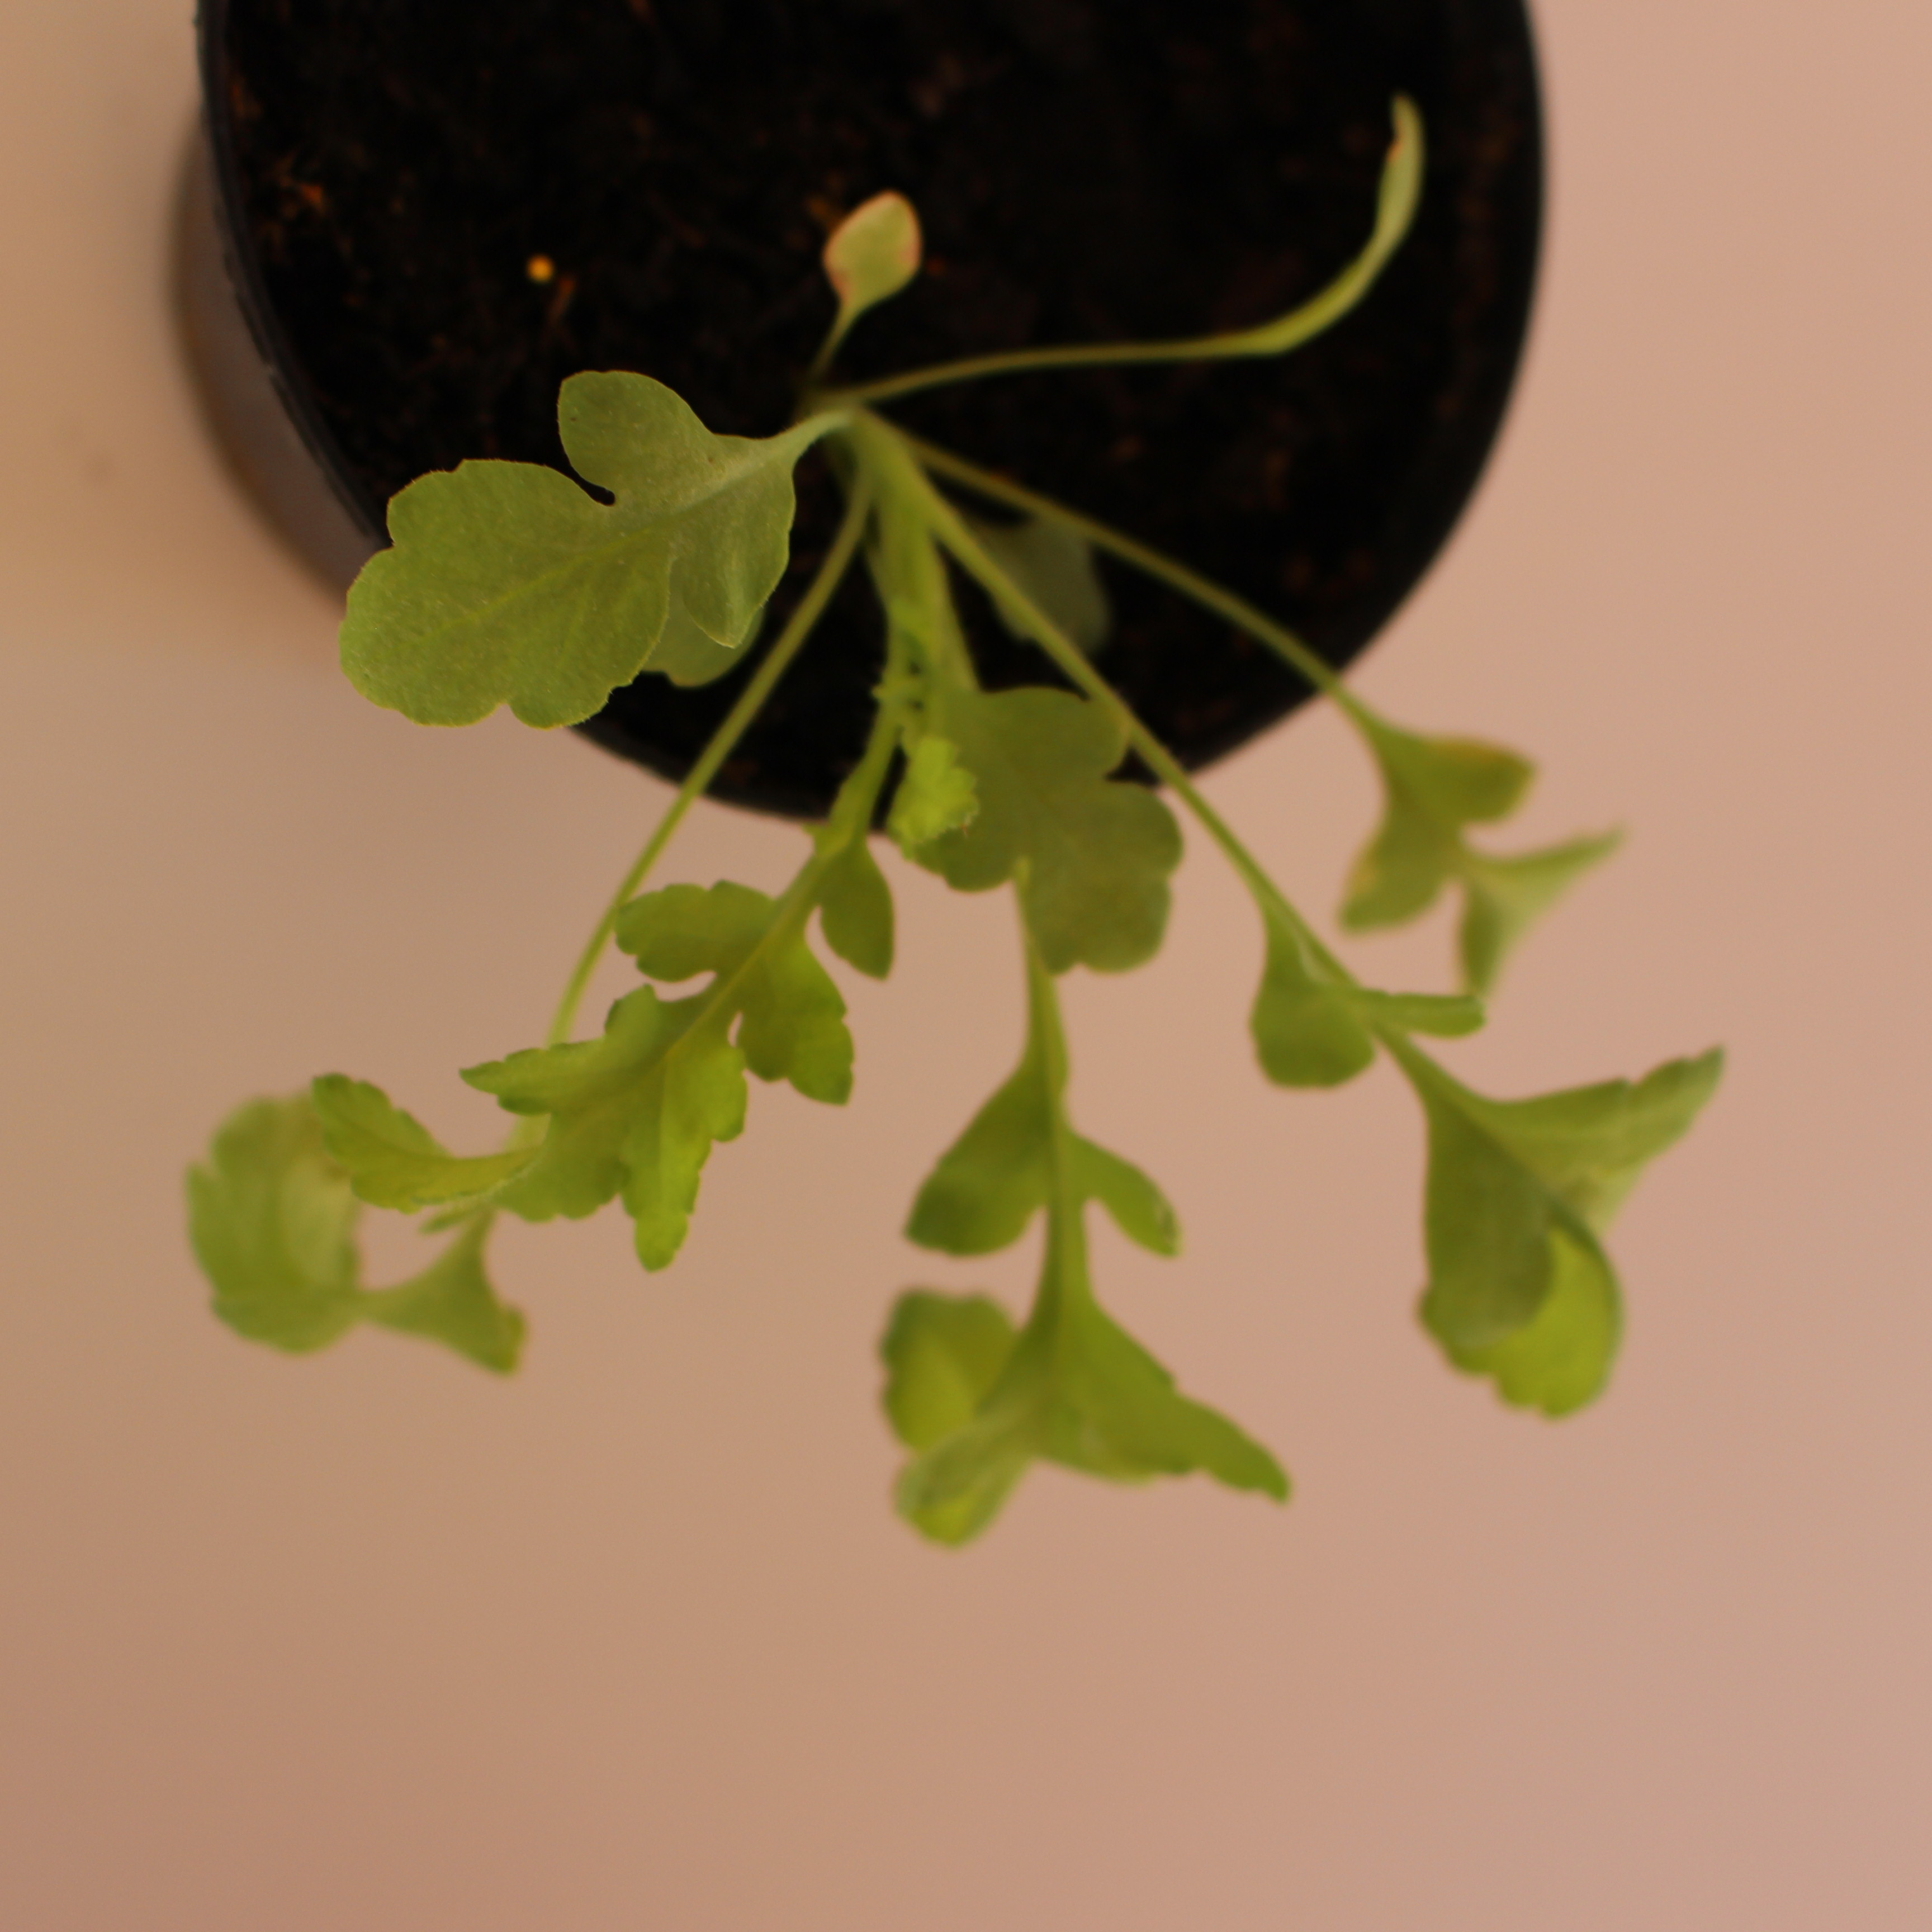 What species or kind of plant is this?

Papaver rhoeas
